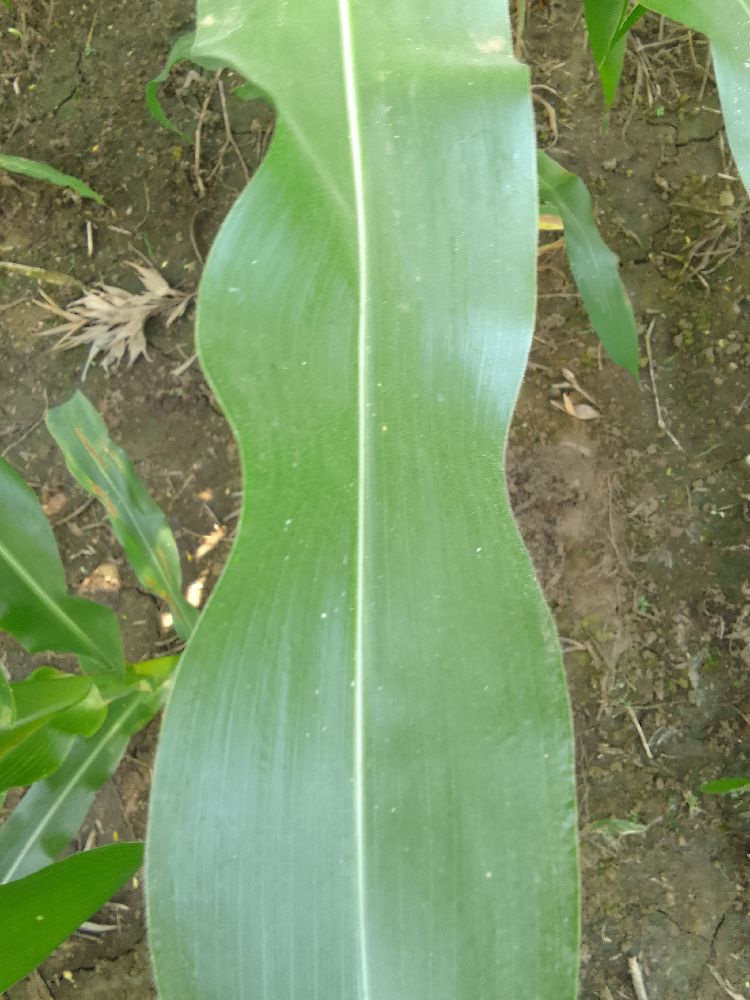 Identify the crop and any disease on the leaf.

maize, healthy
